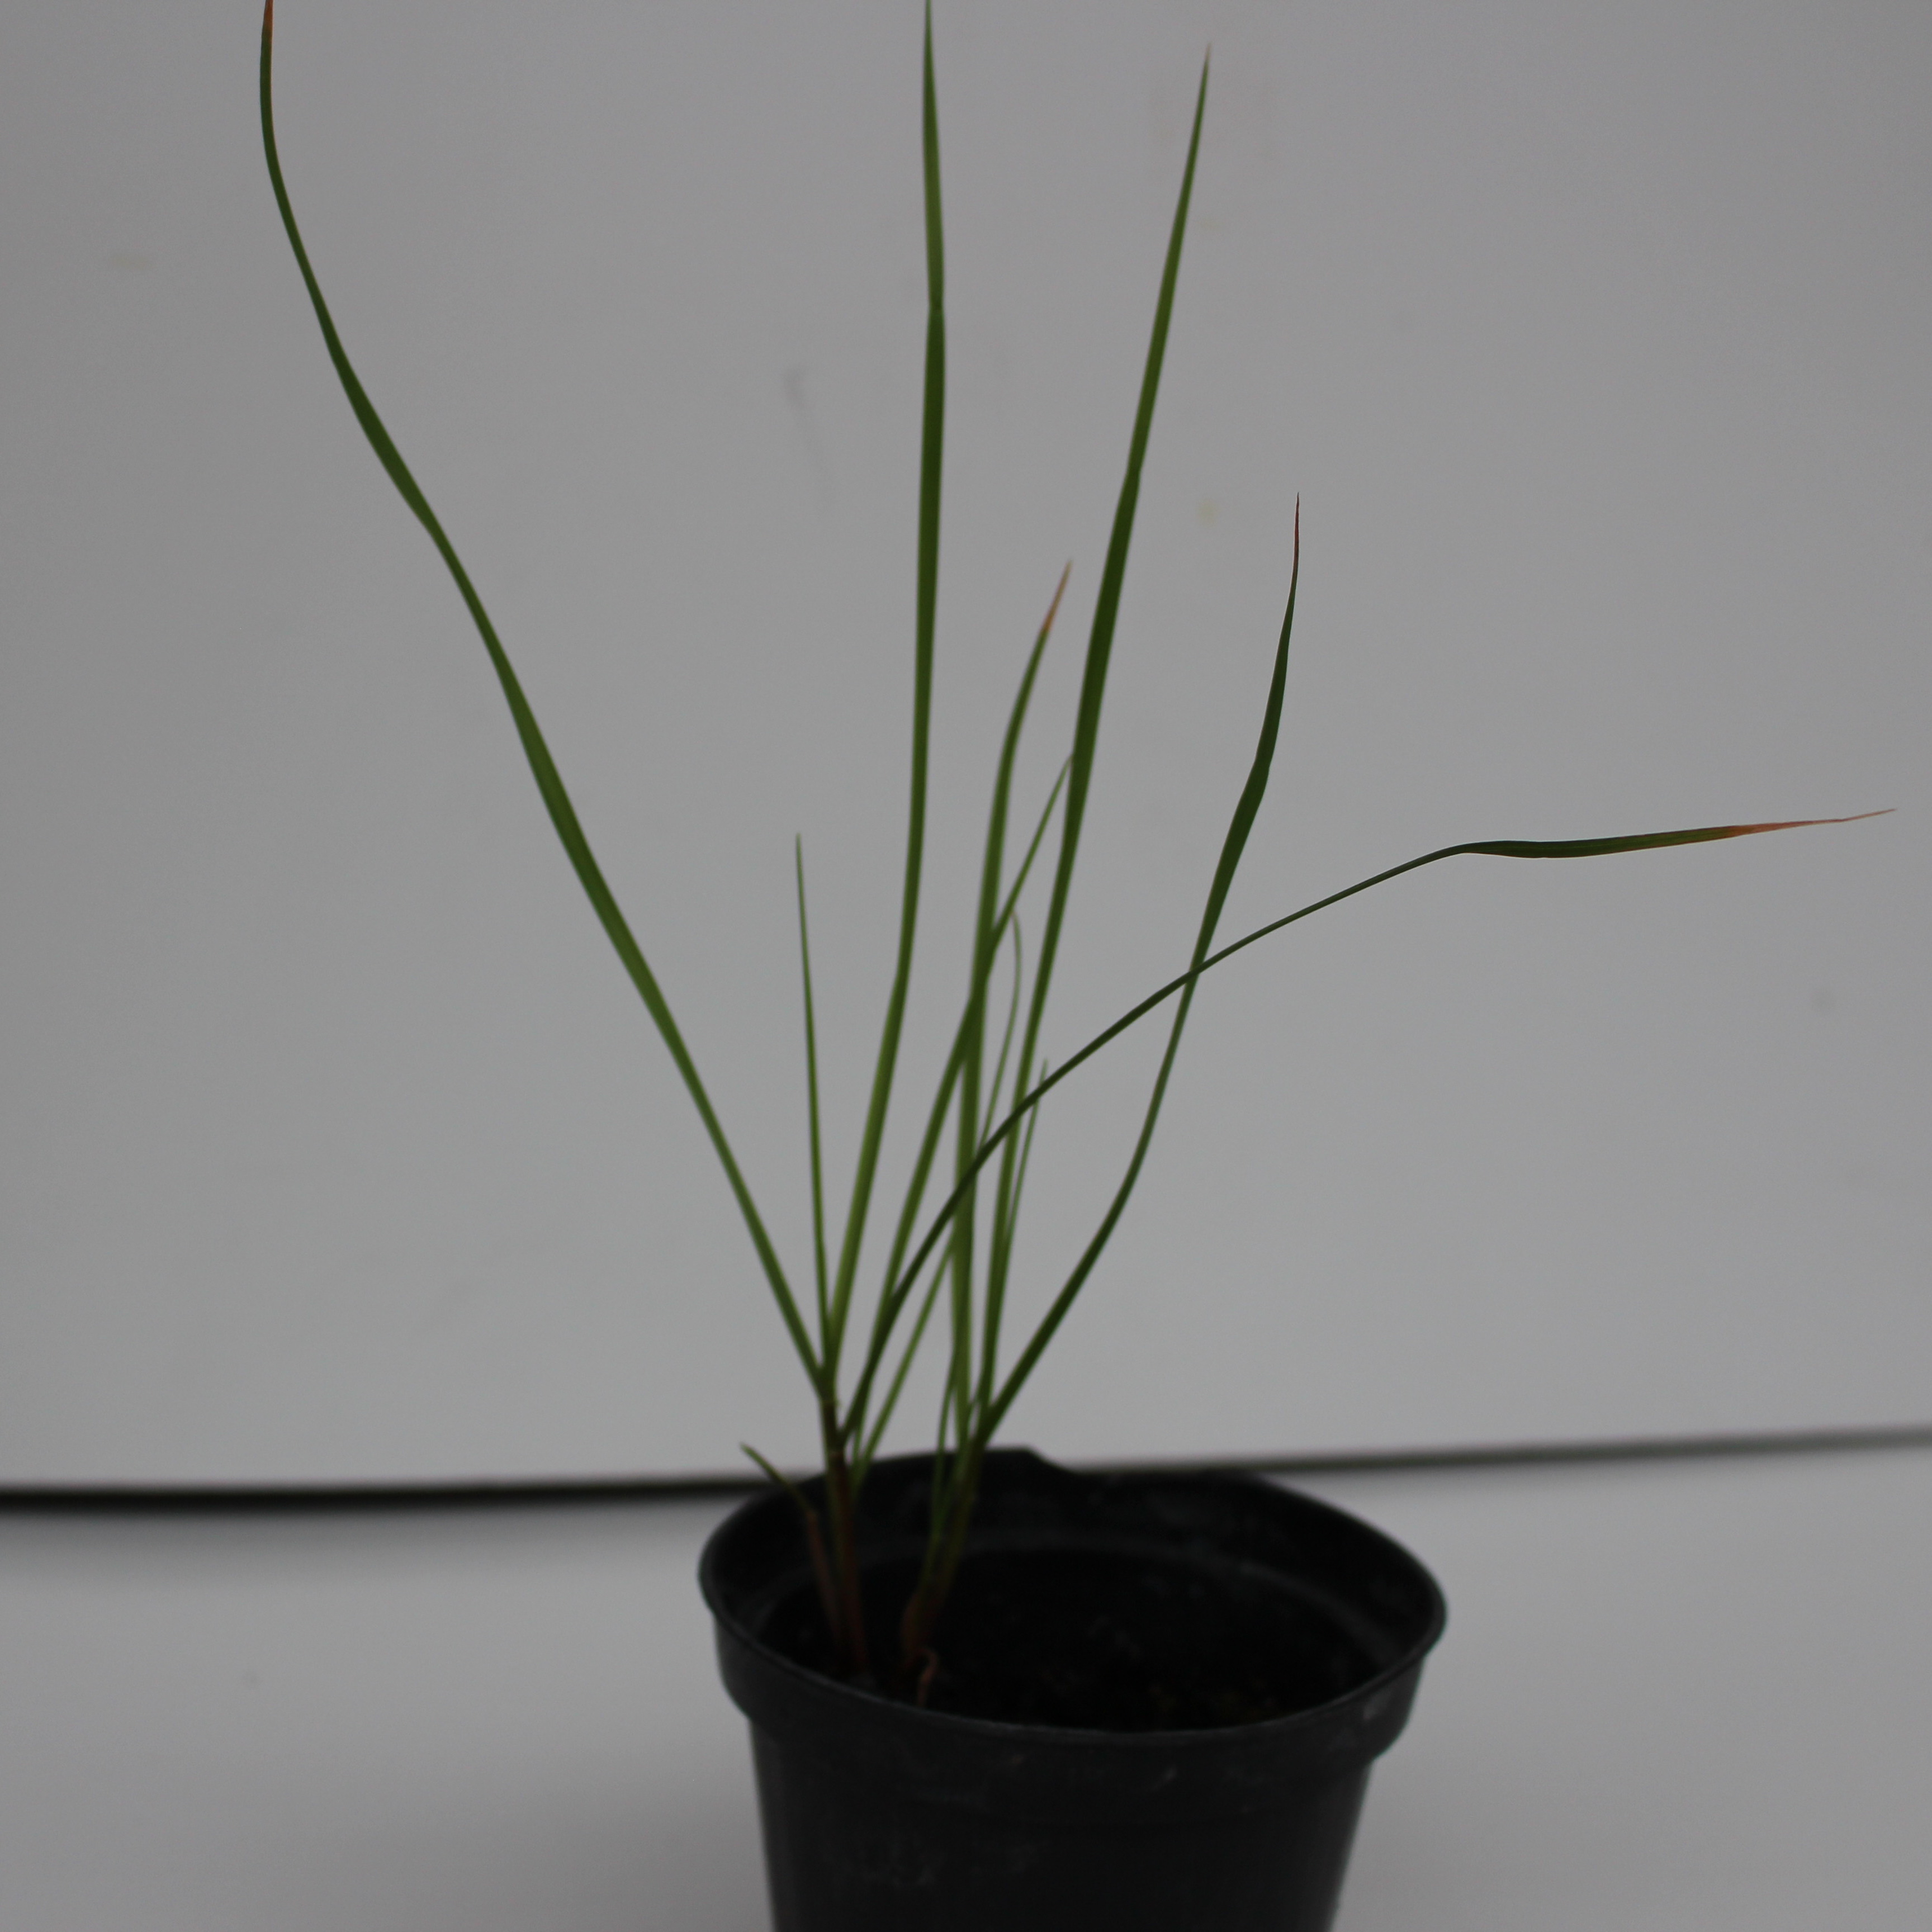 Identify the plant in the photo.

Lolium multiflorum
